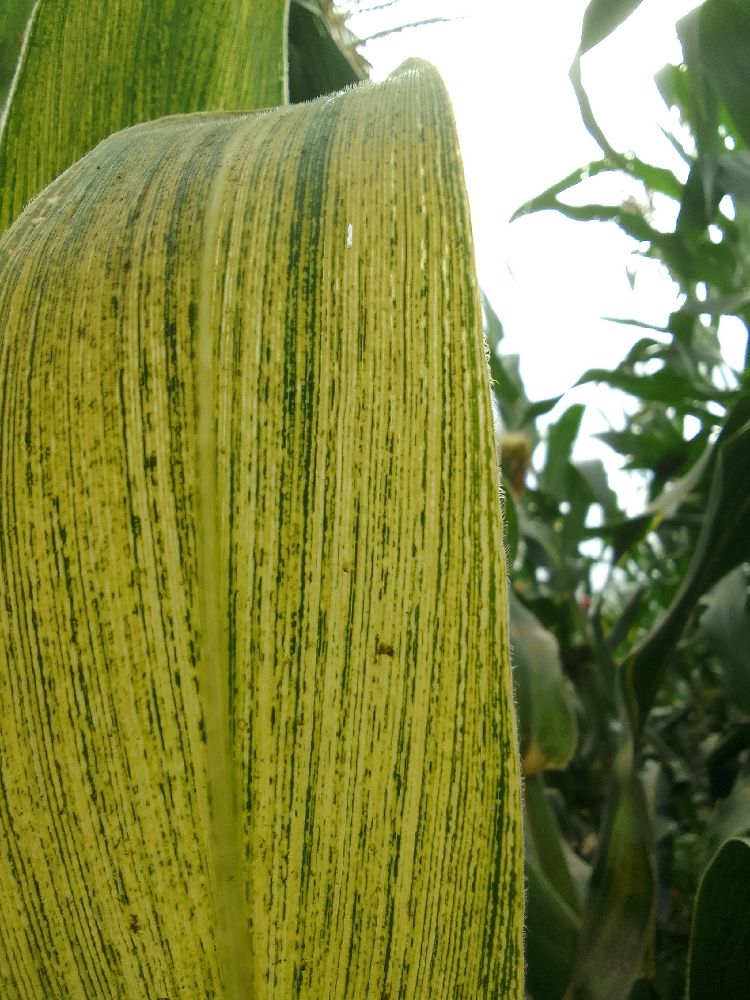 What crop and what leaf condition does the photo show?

maize, maize streak virus
